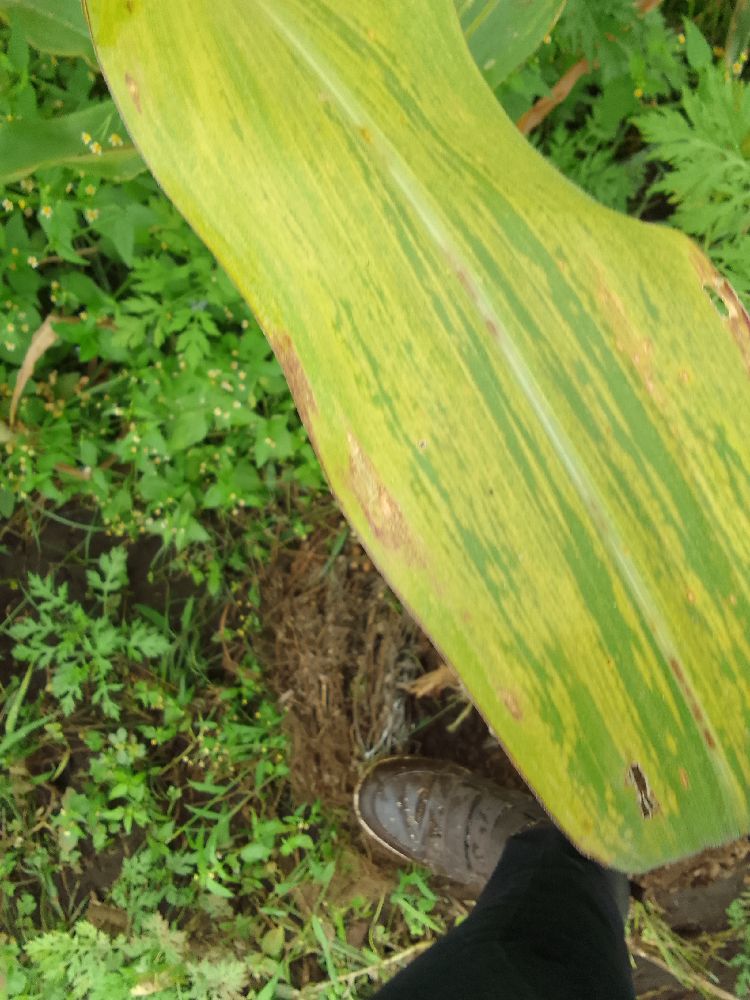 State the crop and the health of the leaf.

maize, maize lethal necrosis
